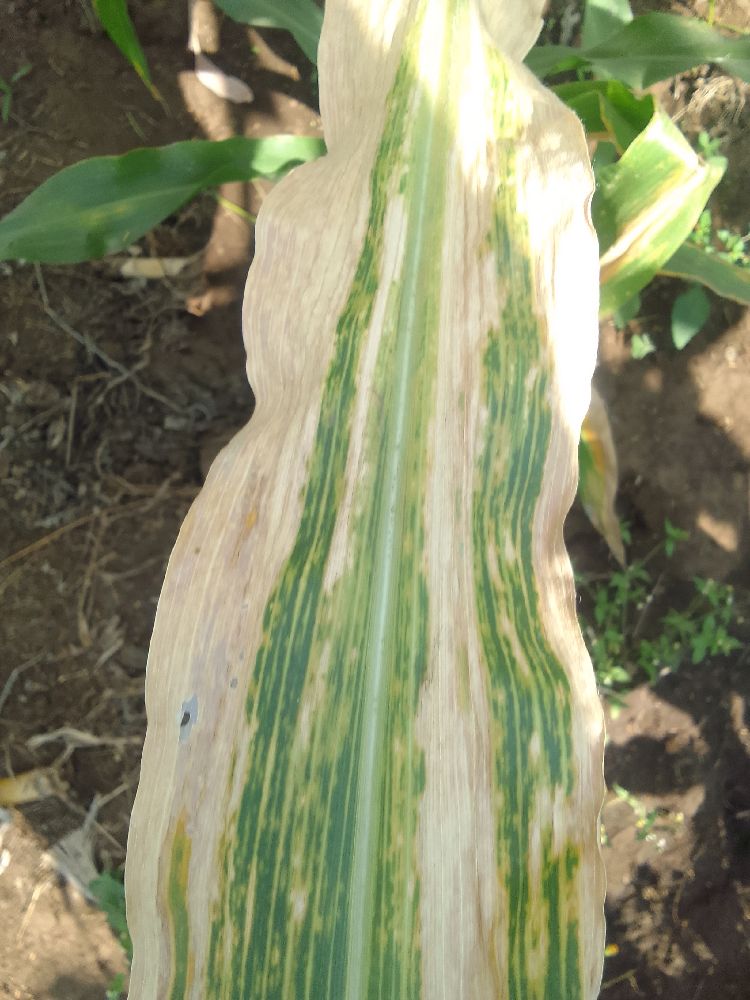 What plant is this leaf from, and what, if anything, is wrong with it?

maize, maize lethal necrosis
